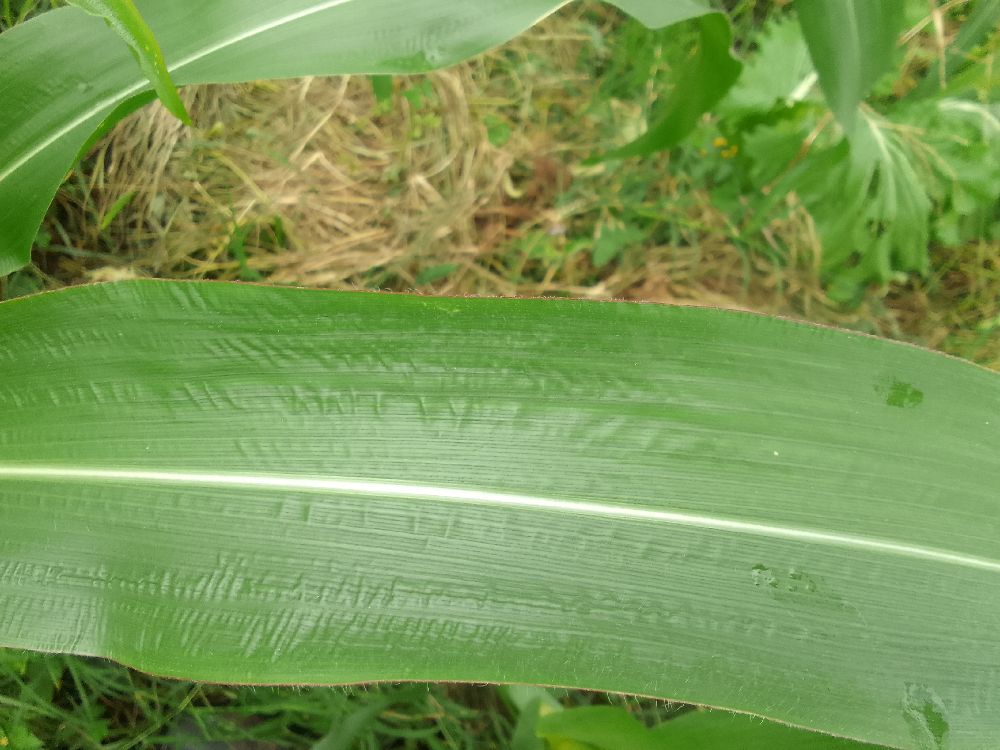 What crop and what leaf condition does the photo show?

maize, healthy
